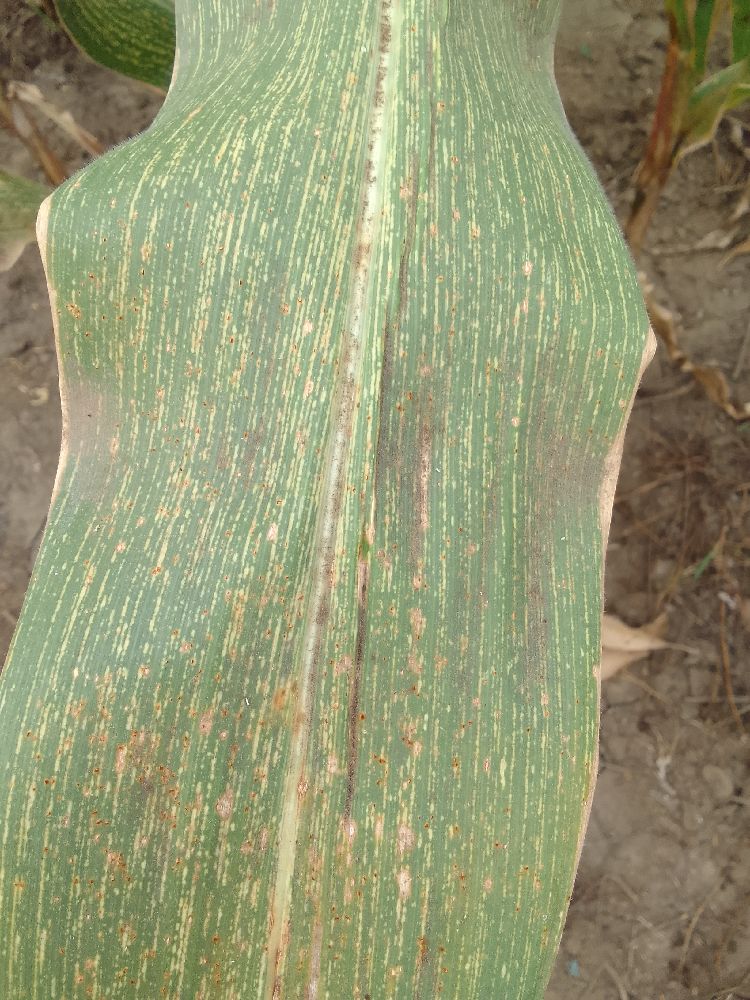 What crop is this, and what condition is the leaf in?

maize, maize streak virus
